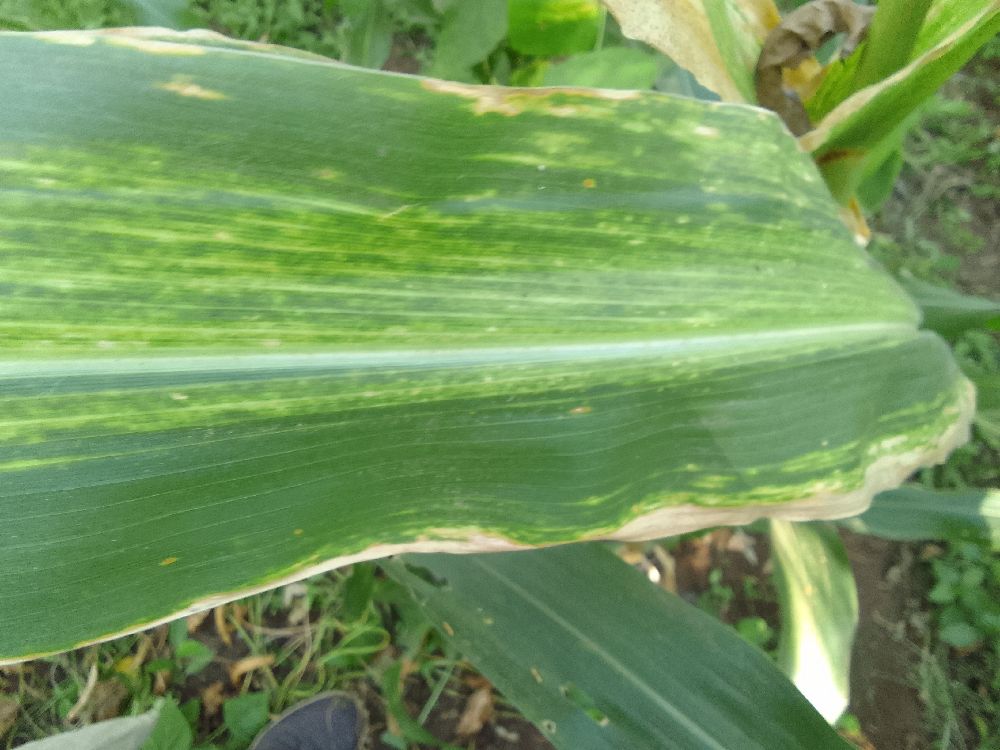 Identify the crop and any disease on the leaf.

maize, maize lethal necrosis
